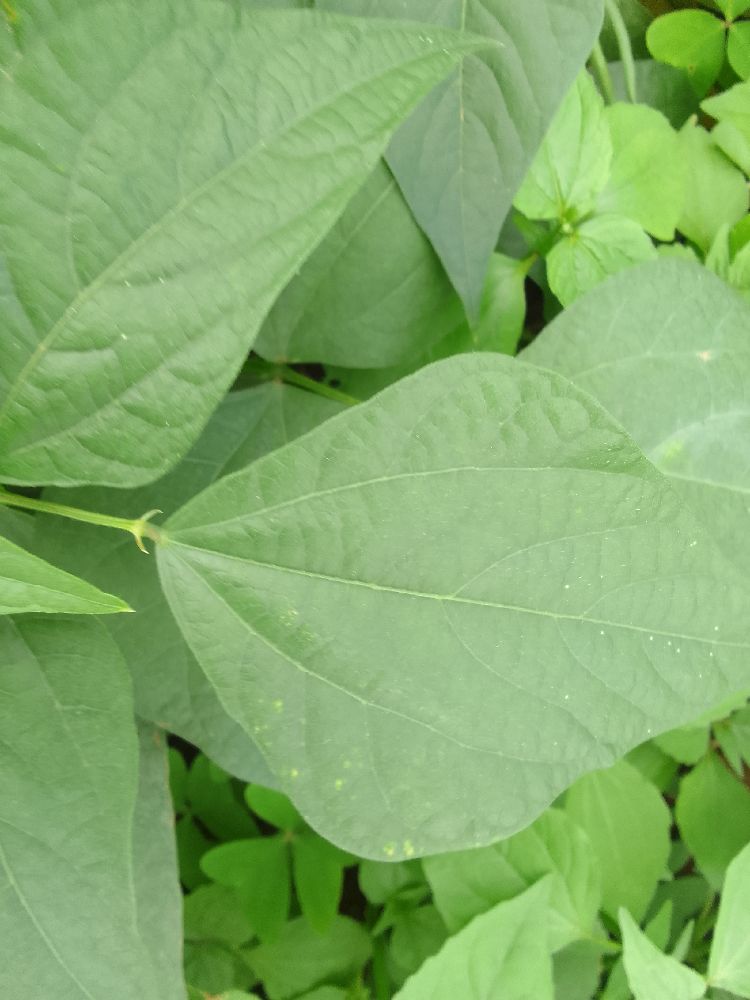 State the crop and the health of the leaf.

common bean, healthy
